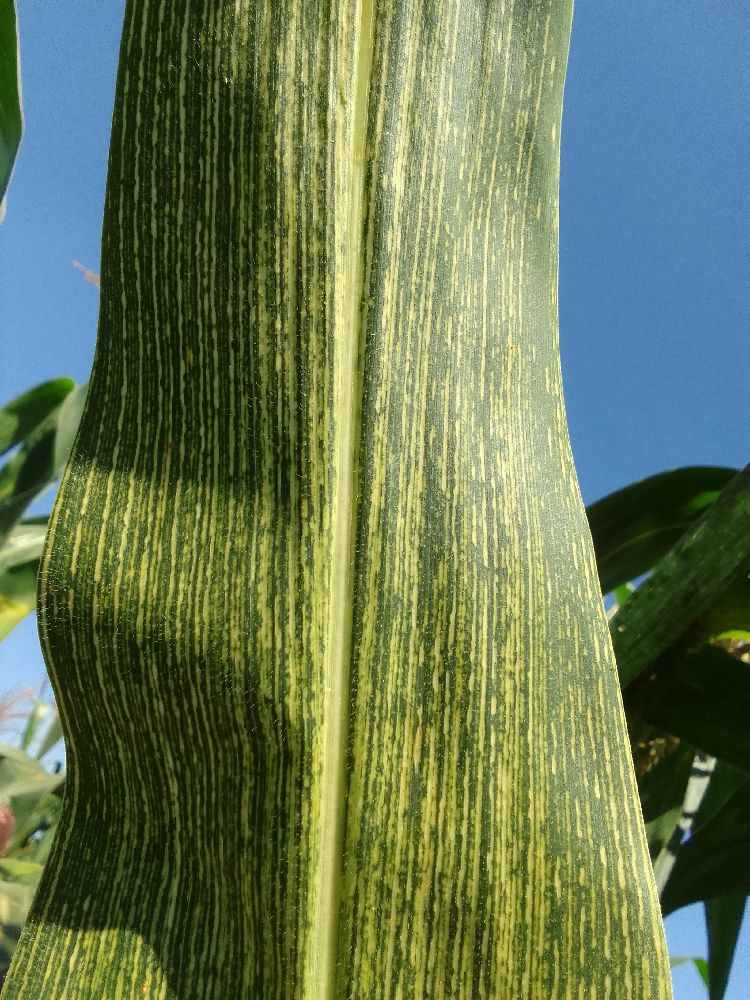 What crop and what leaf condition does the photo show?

maize, maize streak virus
